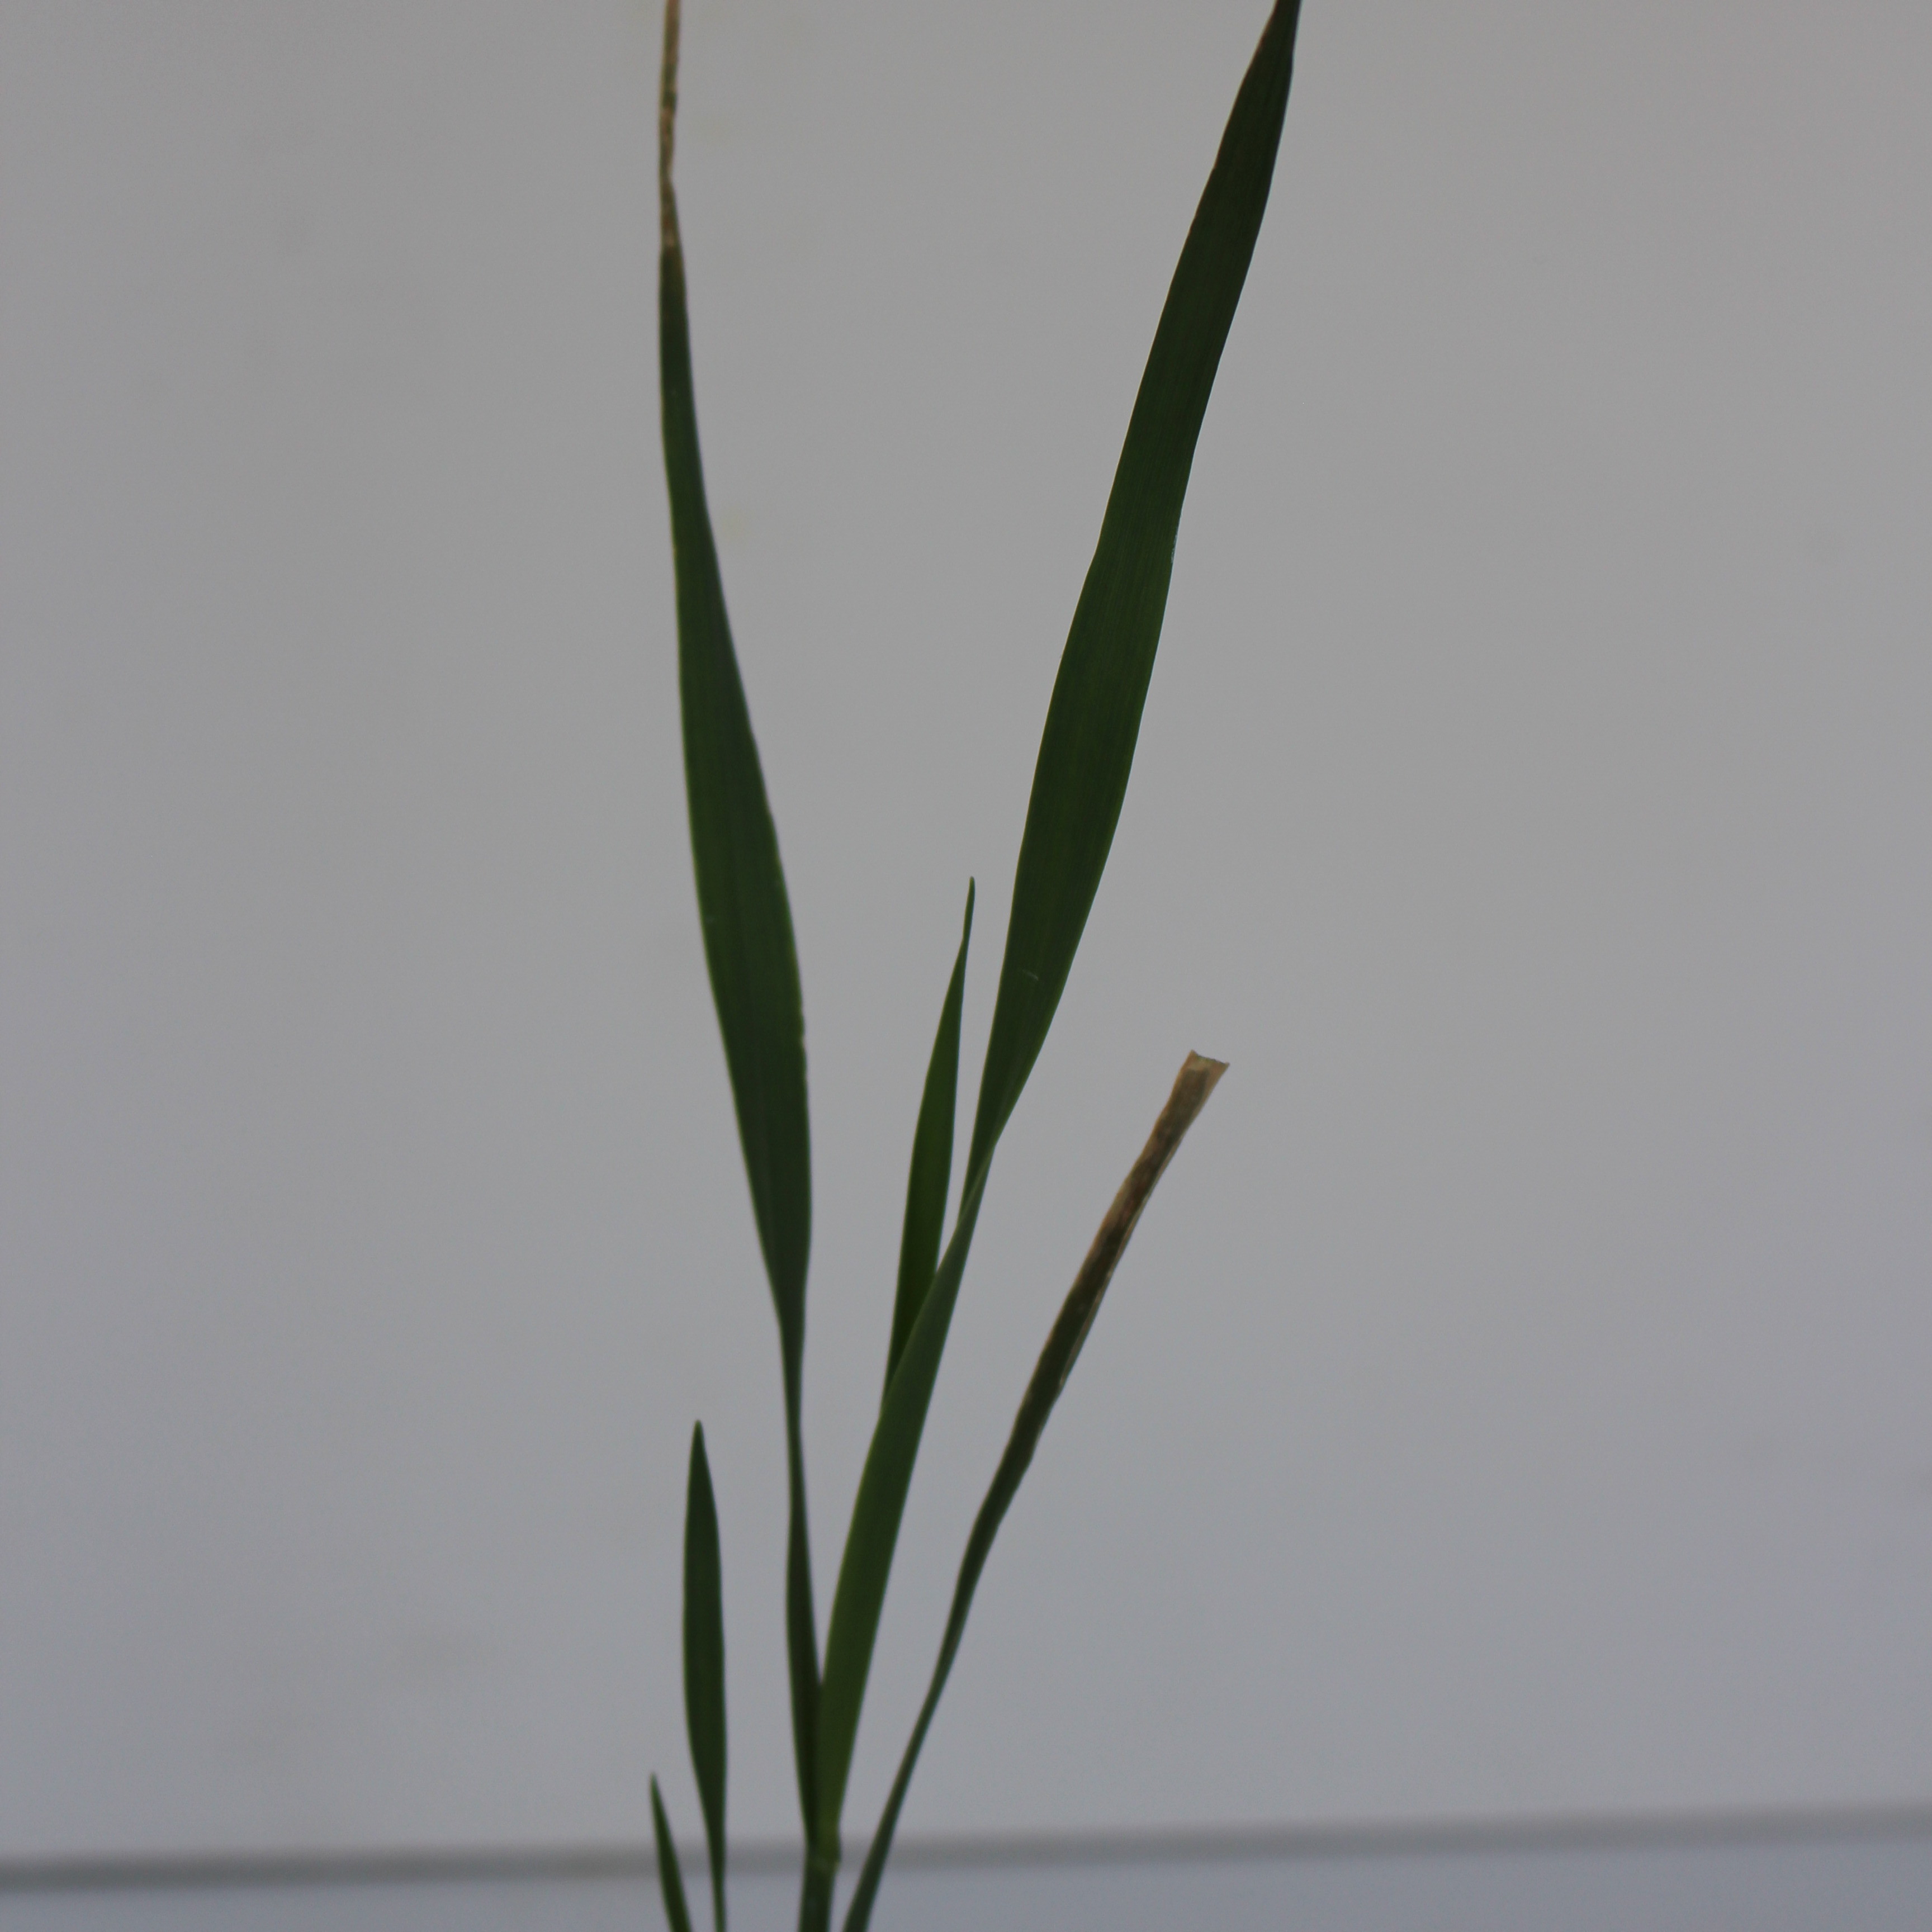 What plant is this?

Avena sterilis
